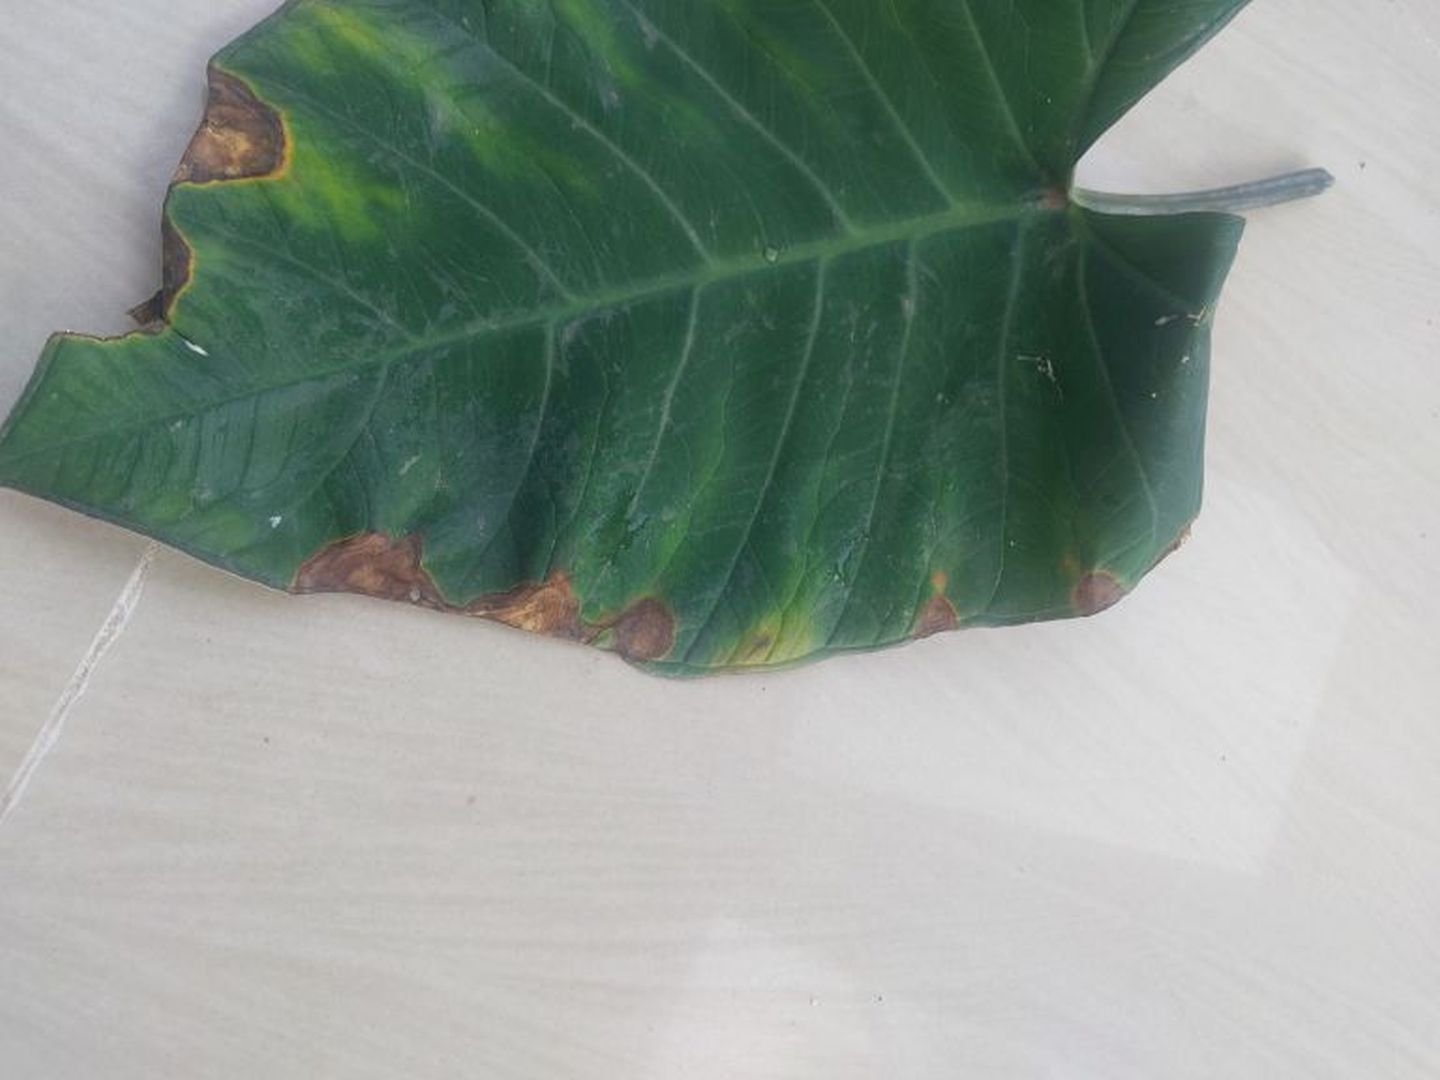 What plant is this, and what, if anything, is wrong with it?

taro, leaf blight
